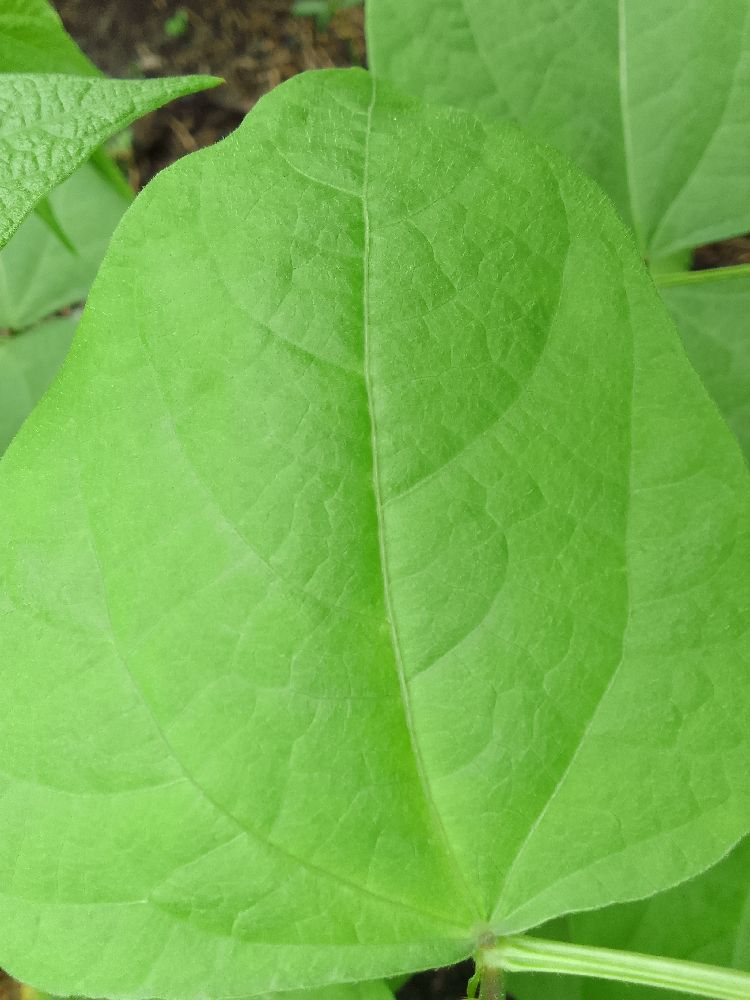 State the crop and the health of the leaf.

common bean, healthy
